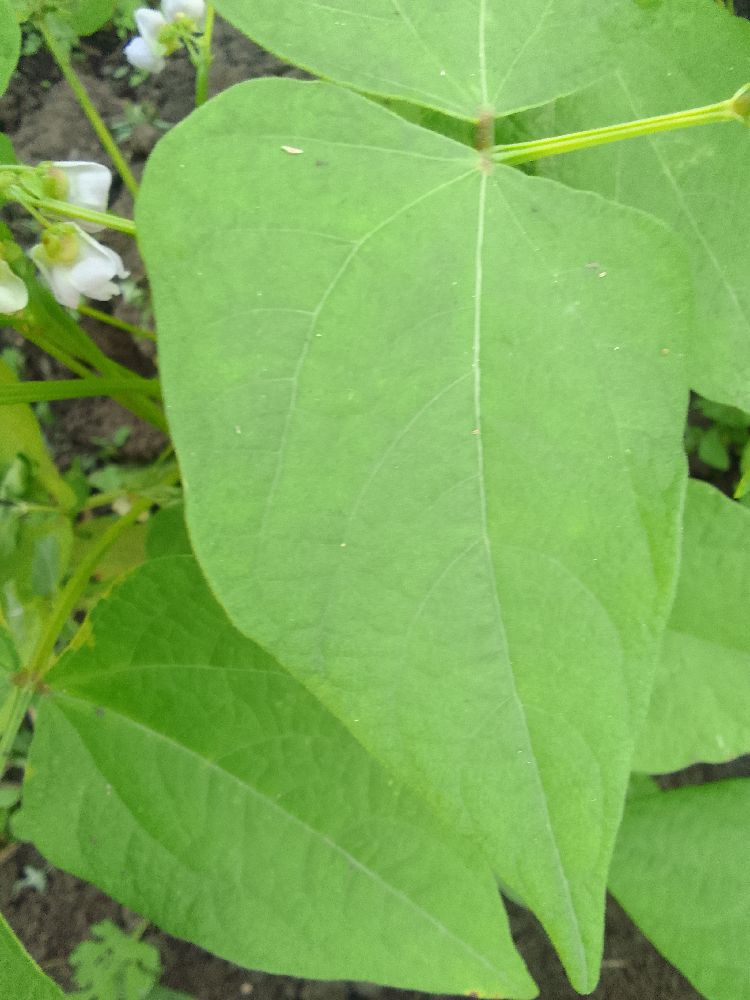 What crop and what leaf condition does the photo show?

common bean, healthy
